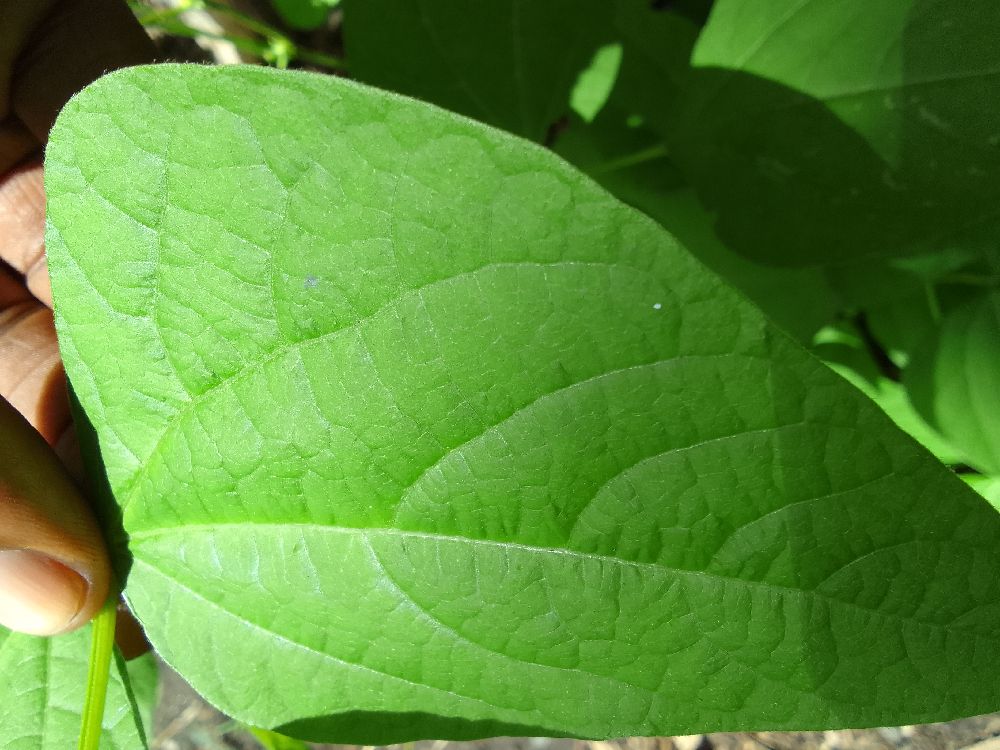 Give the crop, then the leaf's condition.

common bean, healthy
